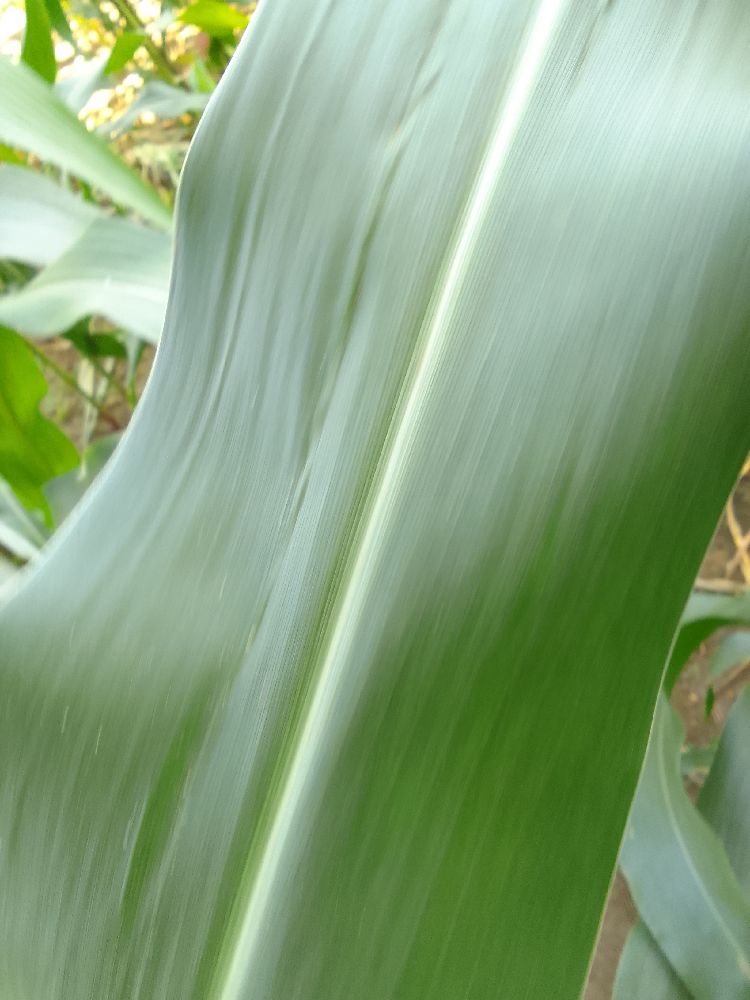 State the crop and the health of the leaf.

maize, healthy
